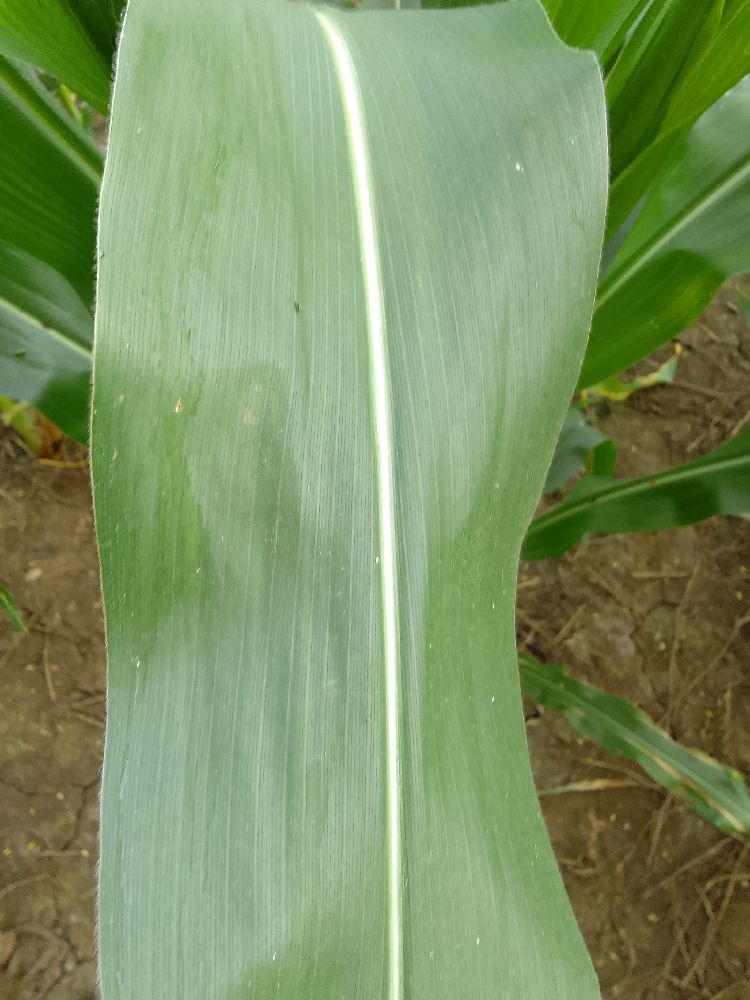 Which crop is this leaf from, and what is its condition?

common bean, healthy
